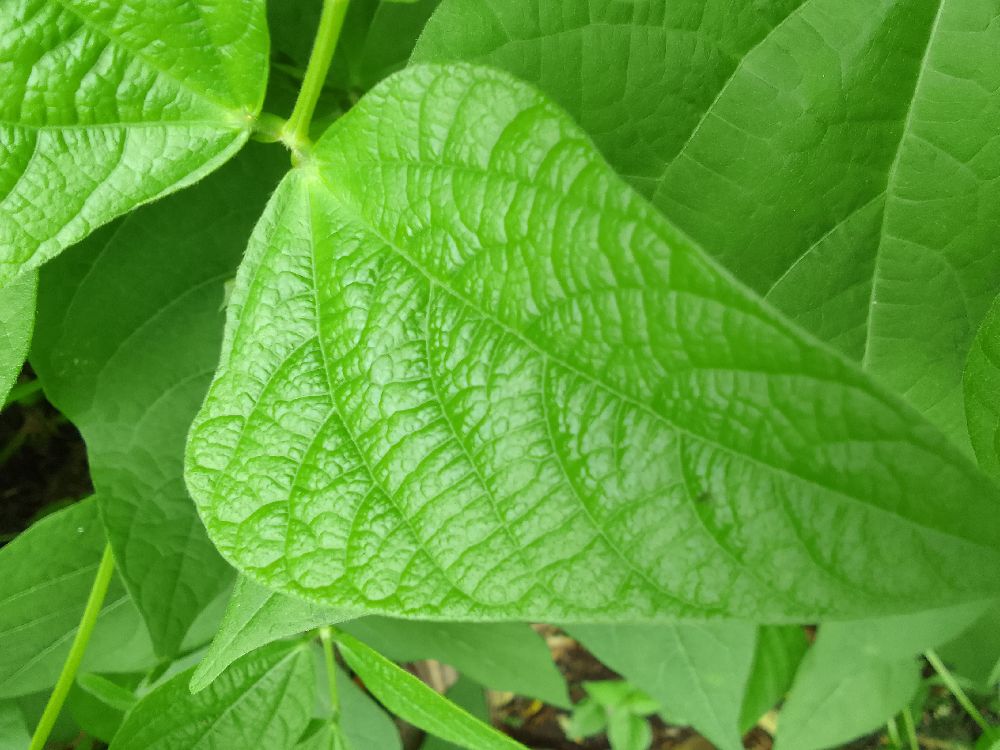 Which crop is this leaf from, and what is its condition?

common bean, healthy
